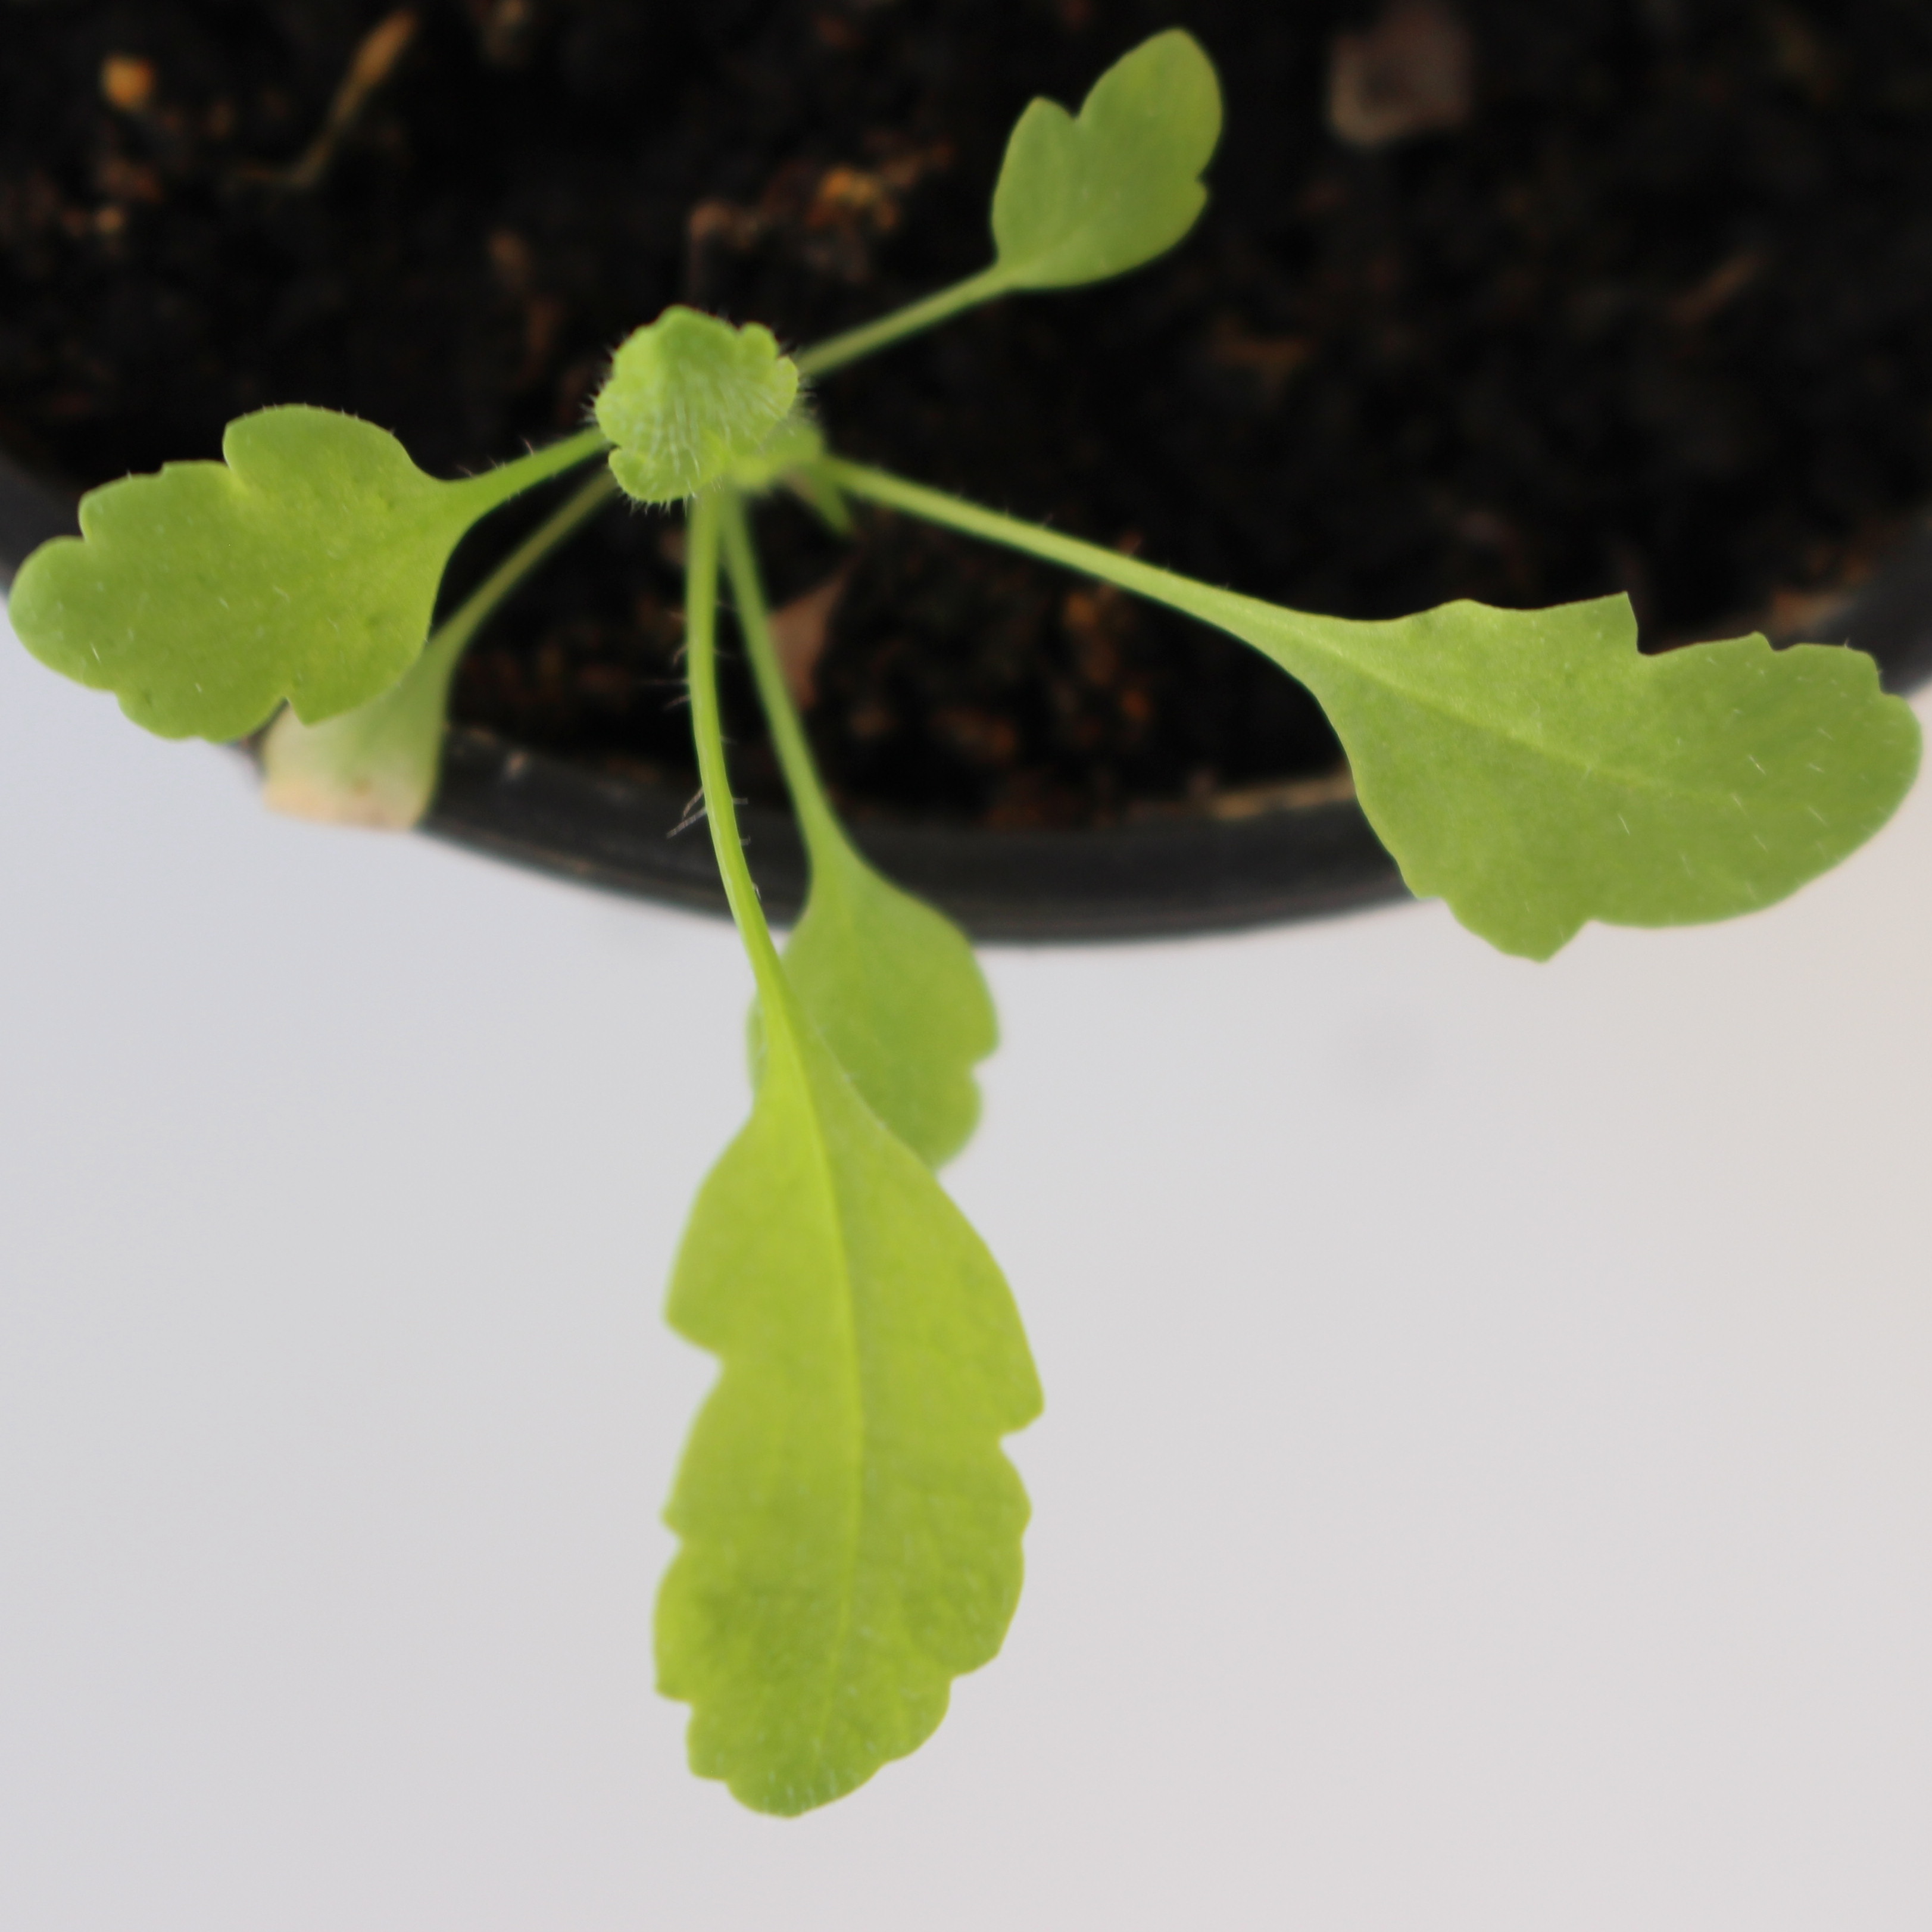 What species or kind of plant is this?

Papaver rhoeas
